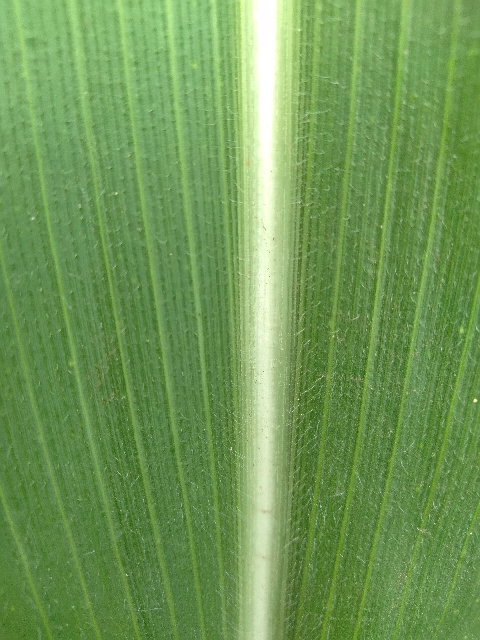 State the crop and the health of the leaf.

maize, healthy
